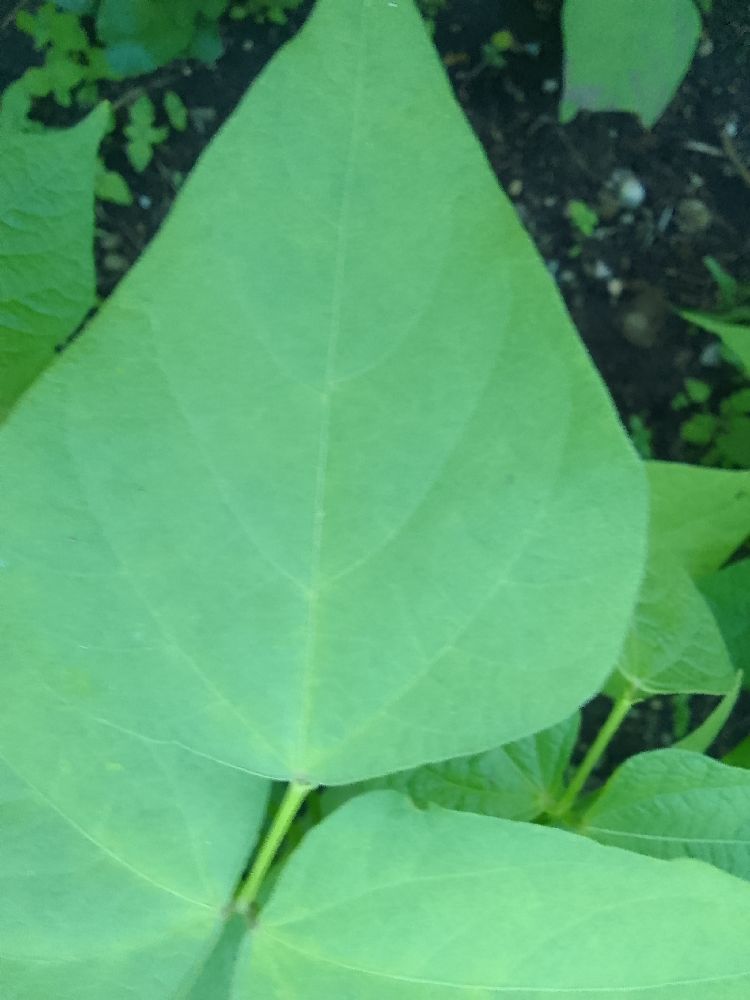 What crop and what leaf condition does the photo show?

common bean, healthy
